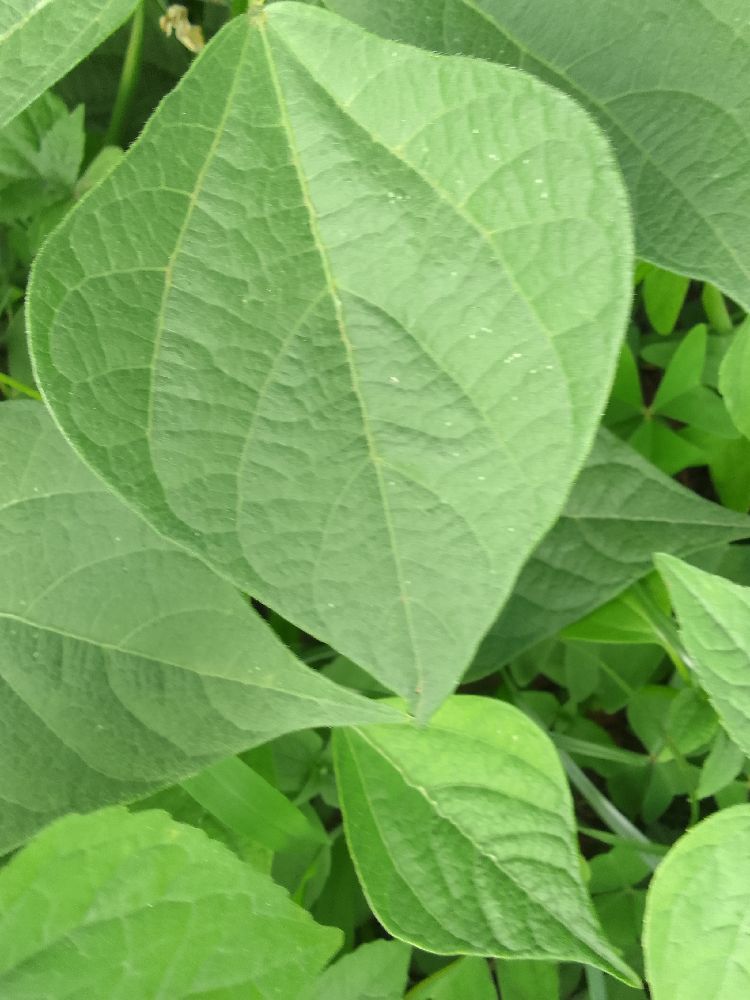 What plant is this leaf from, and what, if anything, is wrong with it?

common bean, healthy
